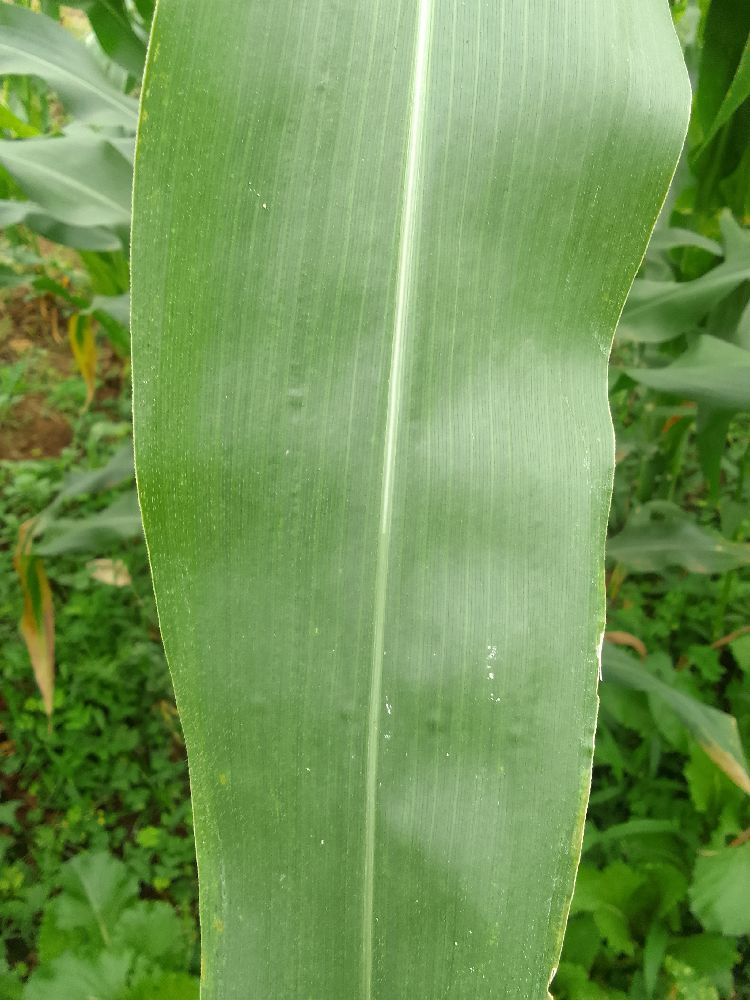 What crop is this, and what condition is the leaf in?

maize, healthy
